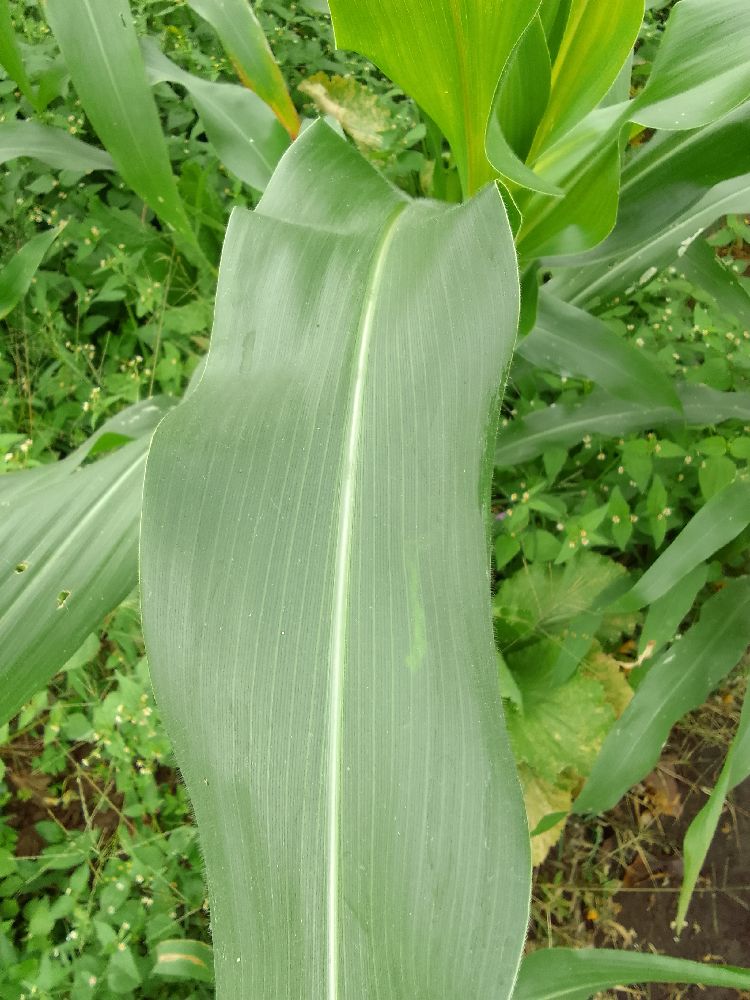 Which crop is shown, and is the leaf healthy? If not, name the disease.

maize, healthy
